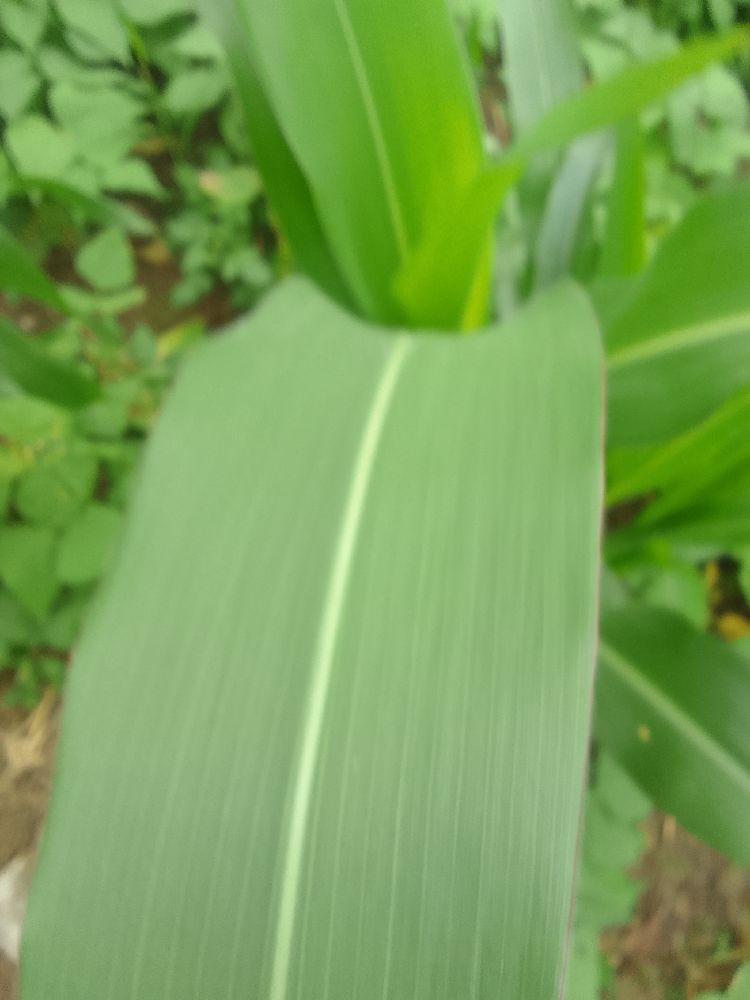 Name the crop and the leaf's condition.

maize, healthy
